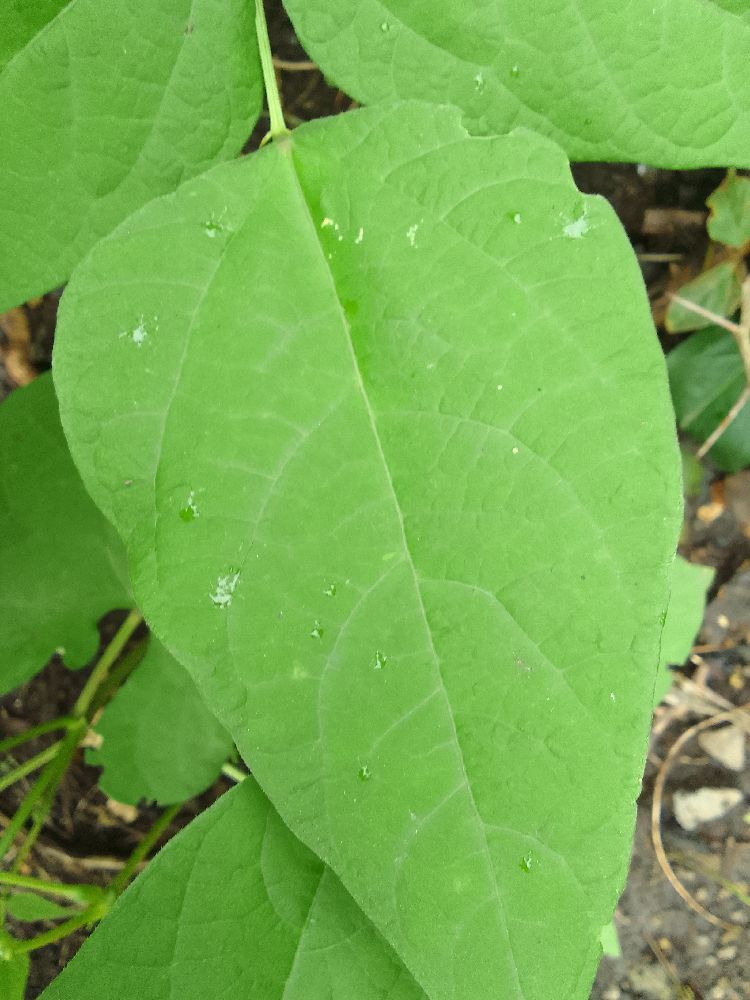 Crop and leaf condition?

common bean, healthy
